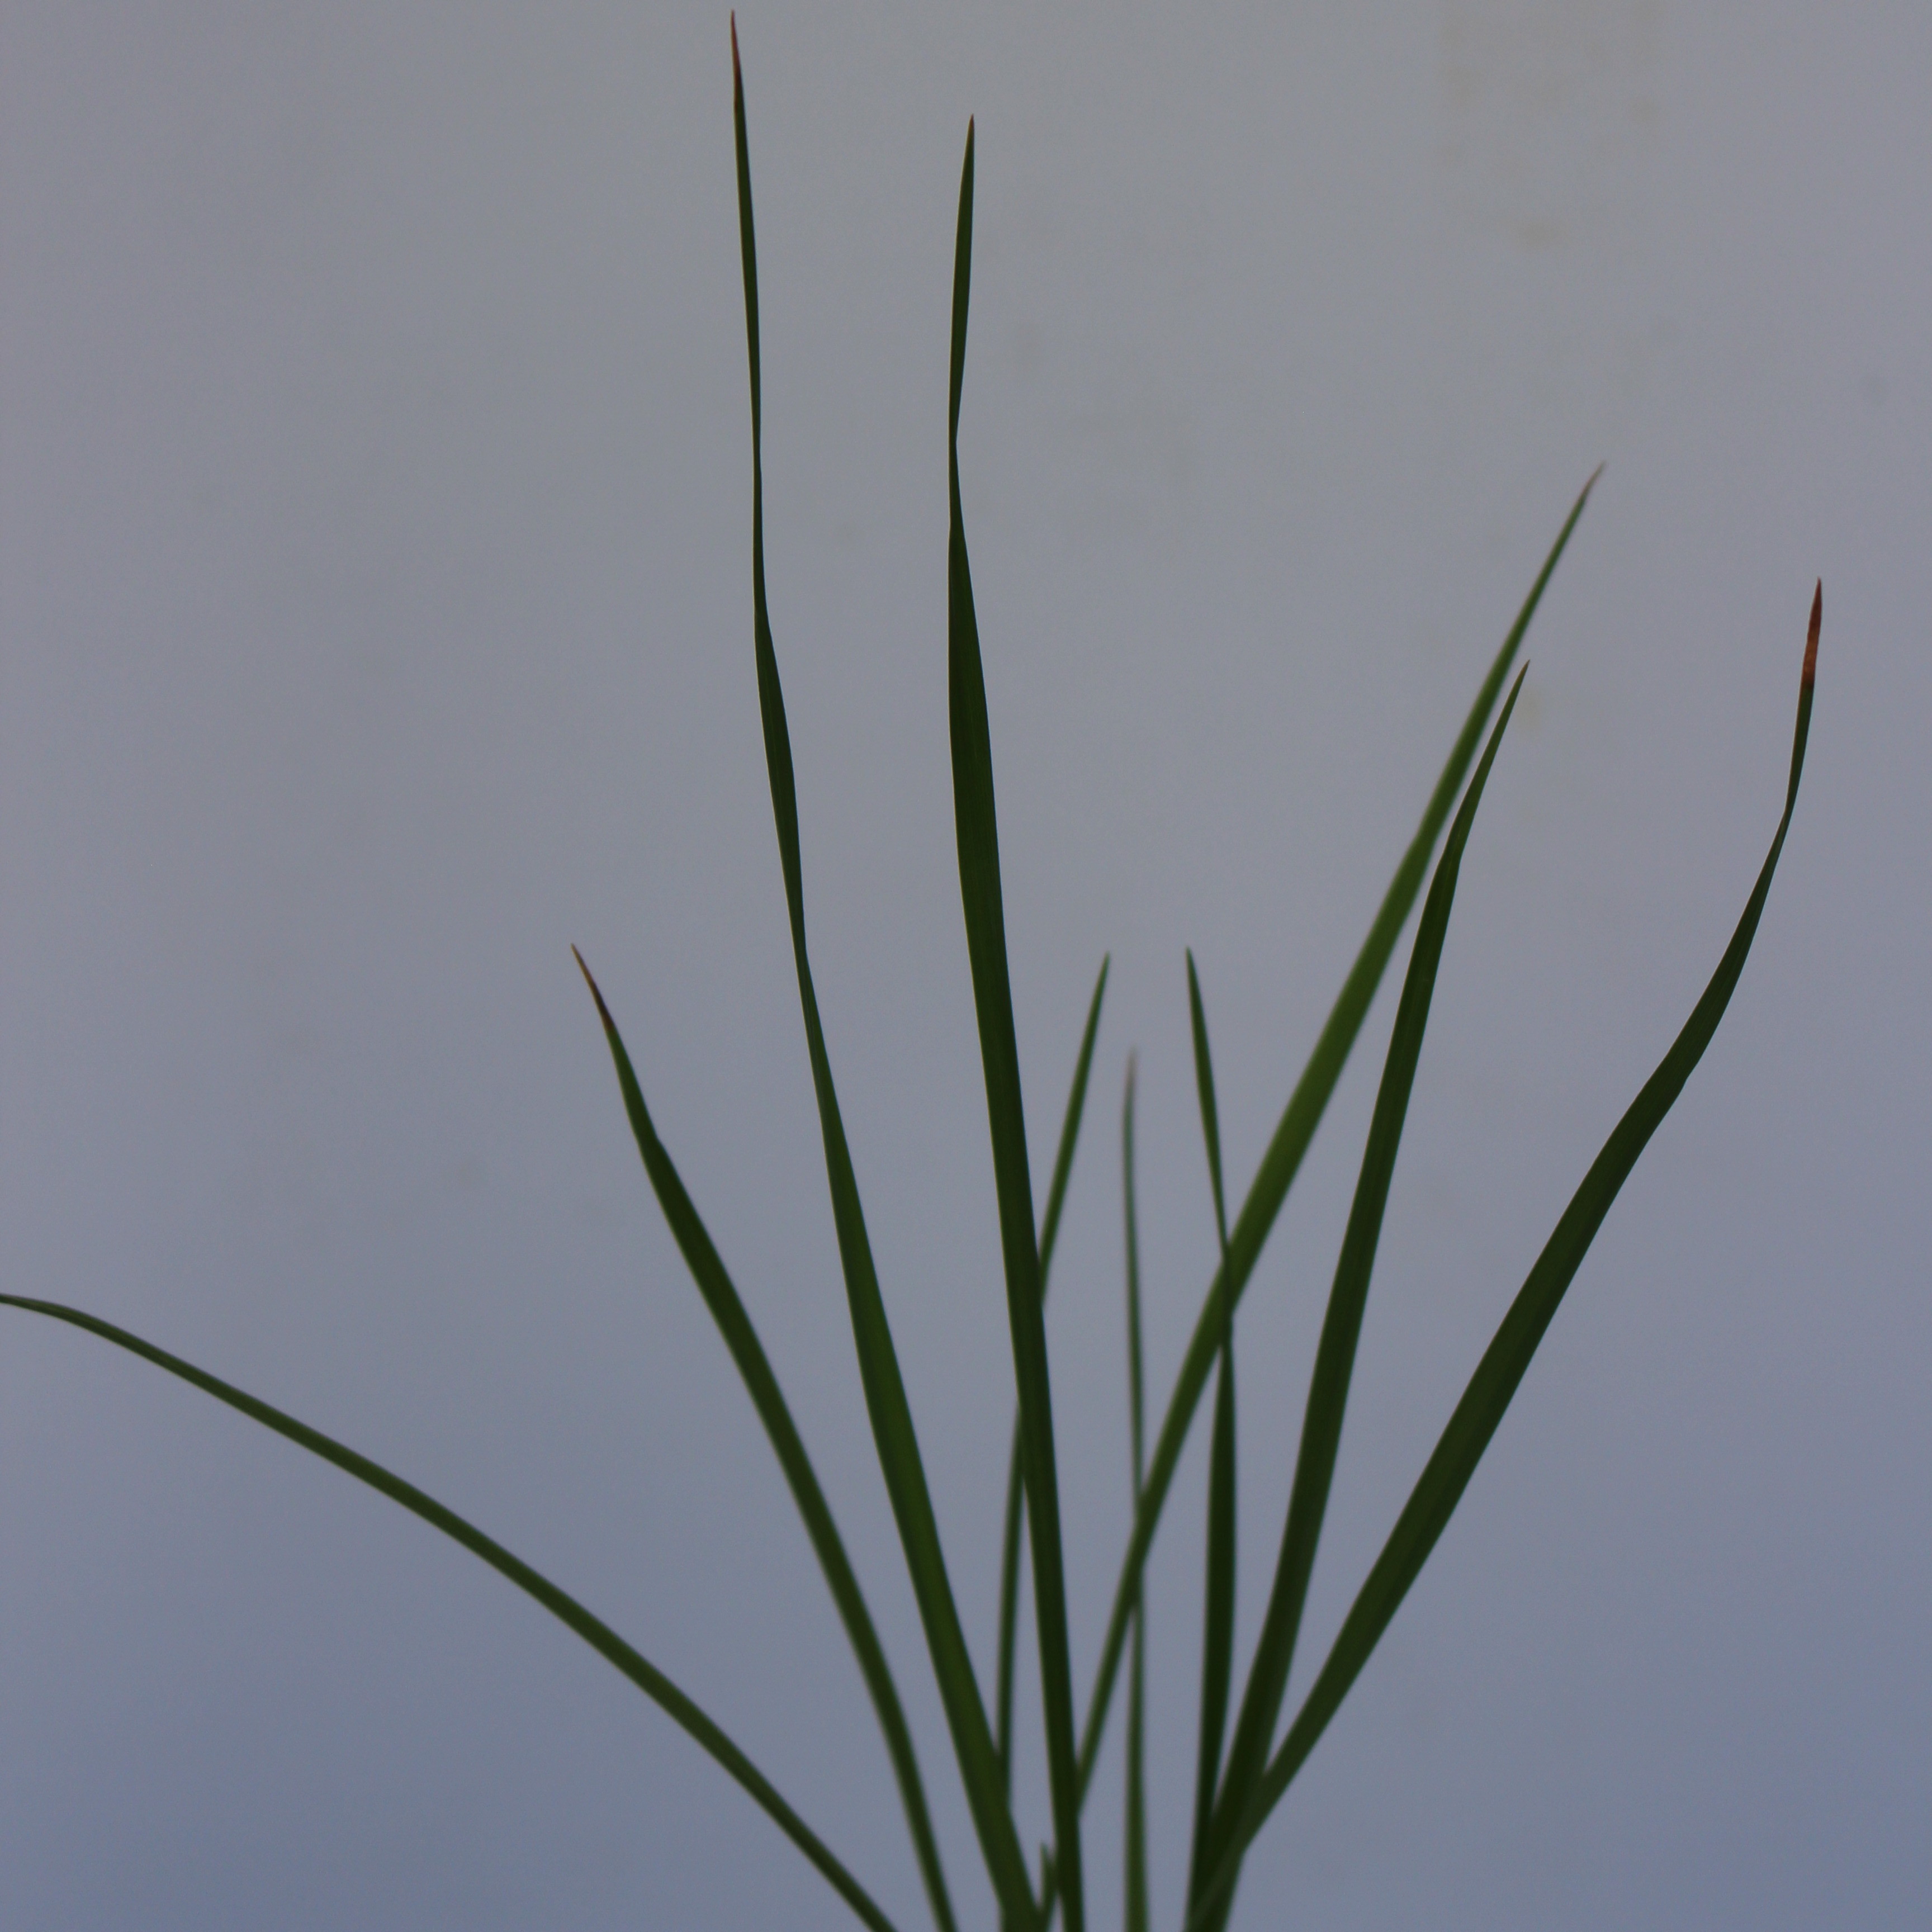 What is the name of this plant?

Lolium multiflorum
